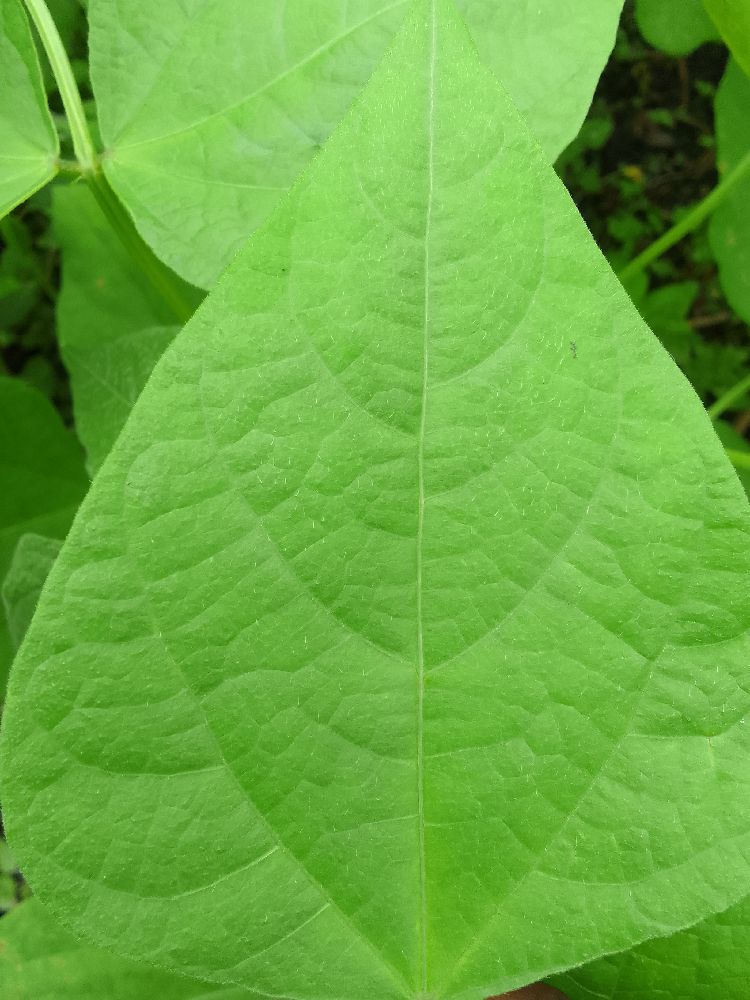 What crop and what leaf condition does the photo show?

common bean, healthy
